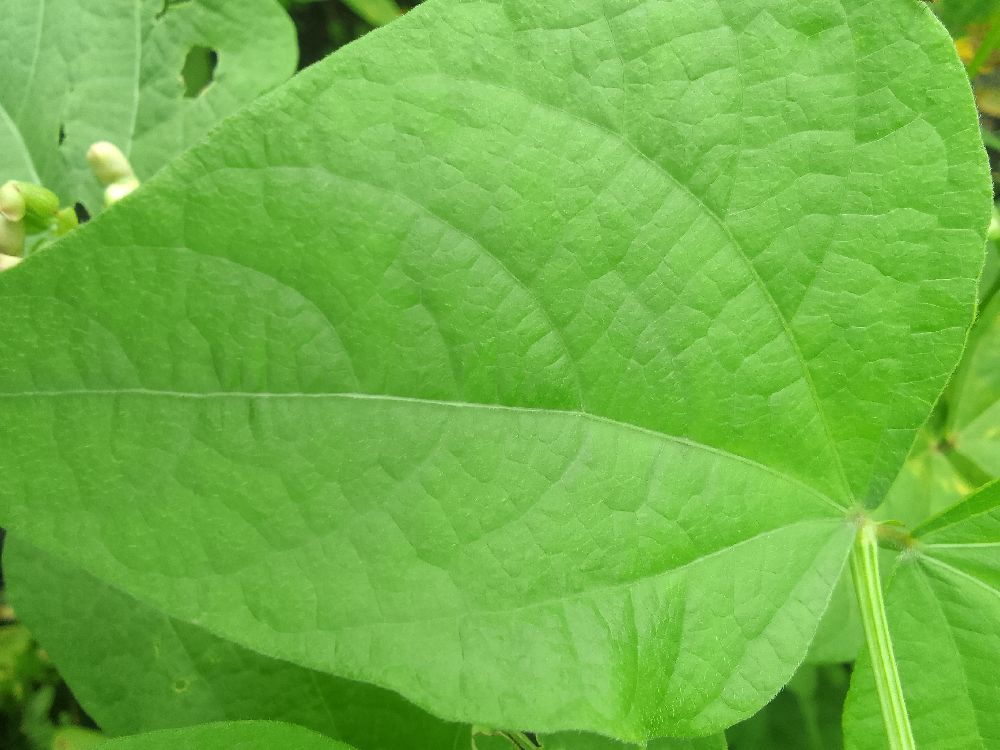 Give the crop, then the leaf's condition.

common bean, healthy
